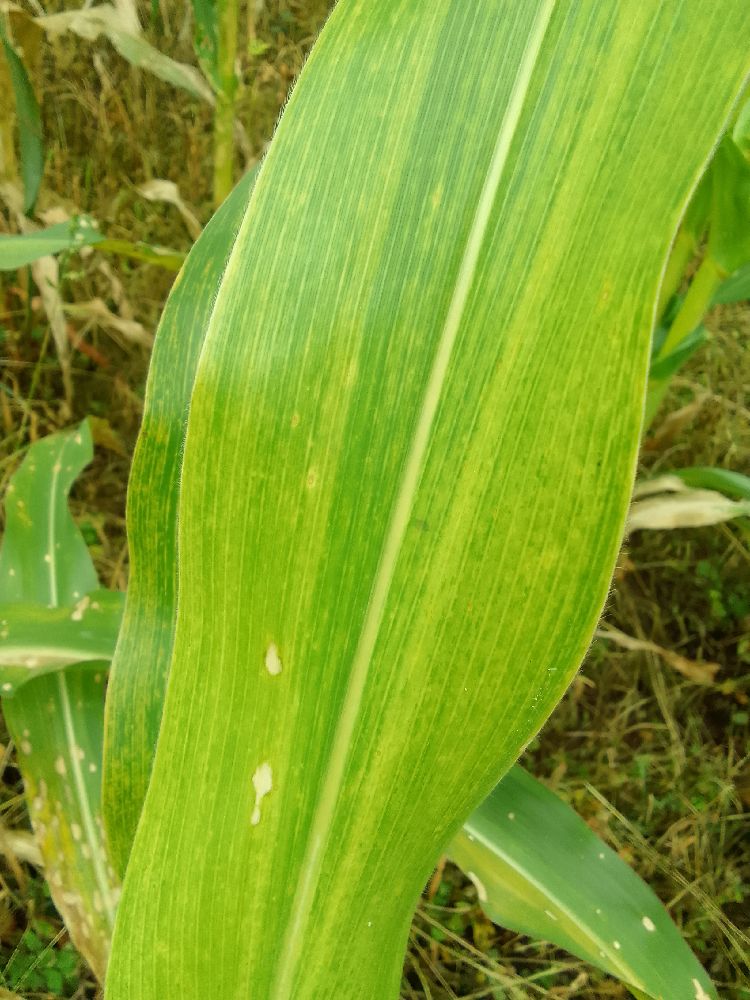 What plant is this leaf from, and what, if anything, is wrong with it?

maize, maize lethal necrosis
